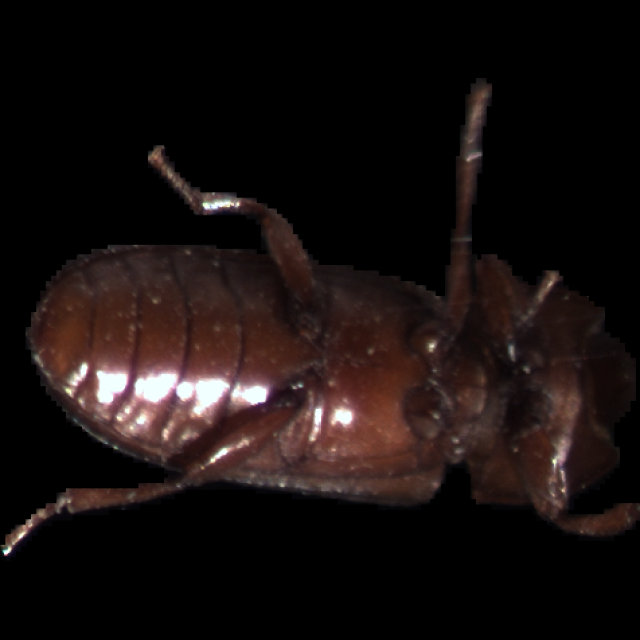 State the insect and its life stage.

mealworm beetle
